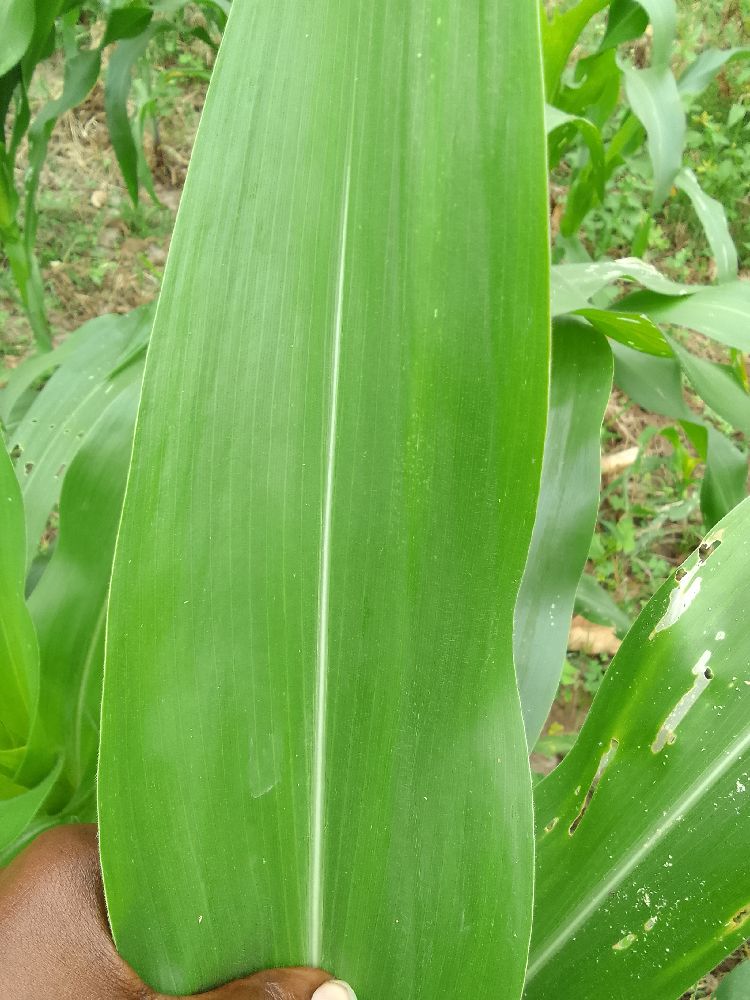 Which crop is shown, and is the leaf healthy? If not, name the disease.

maize, healthy
